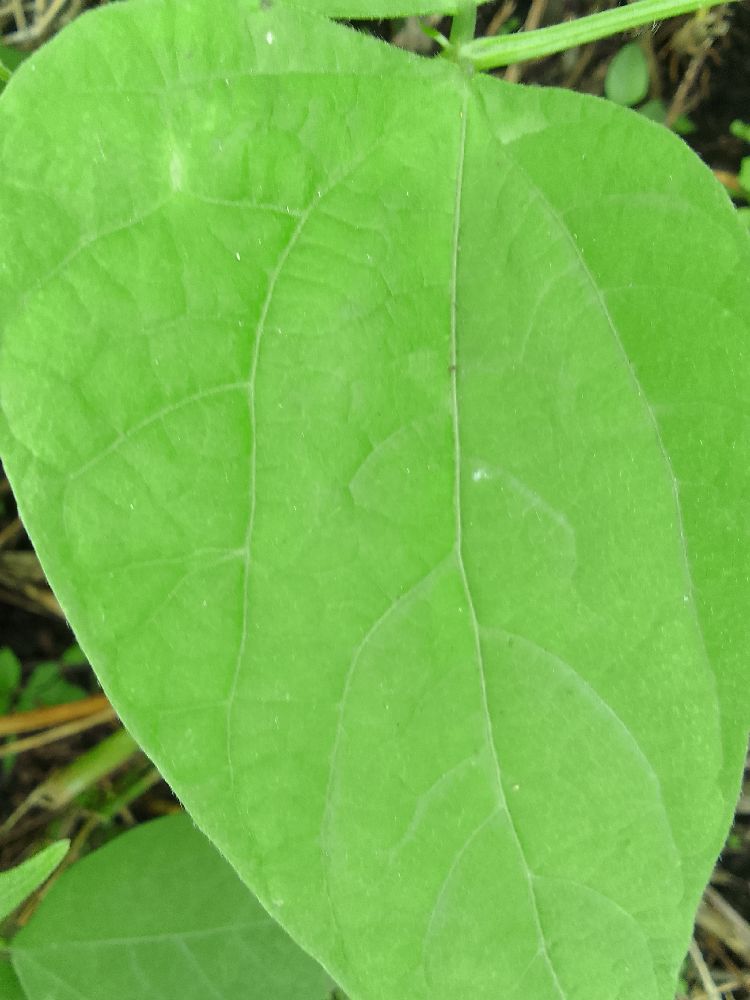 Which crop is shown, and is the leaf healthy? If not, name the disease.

common bean, healthy
